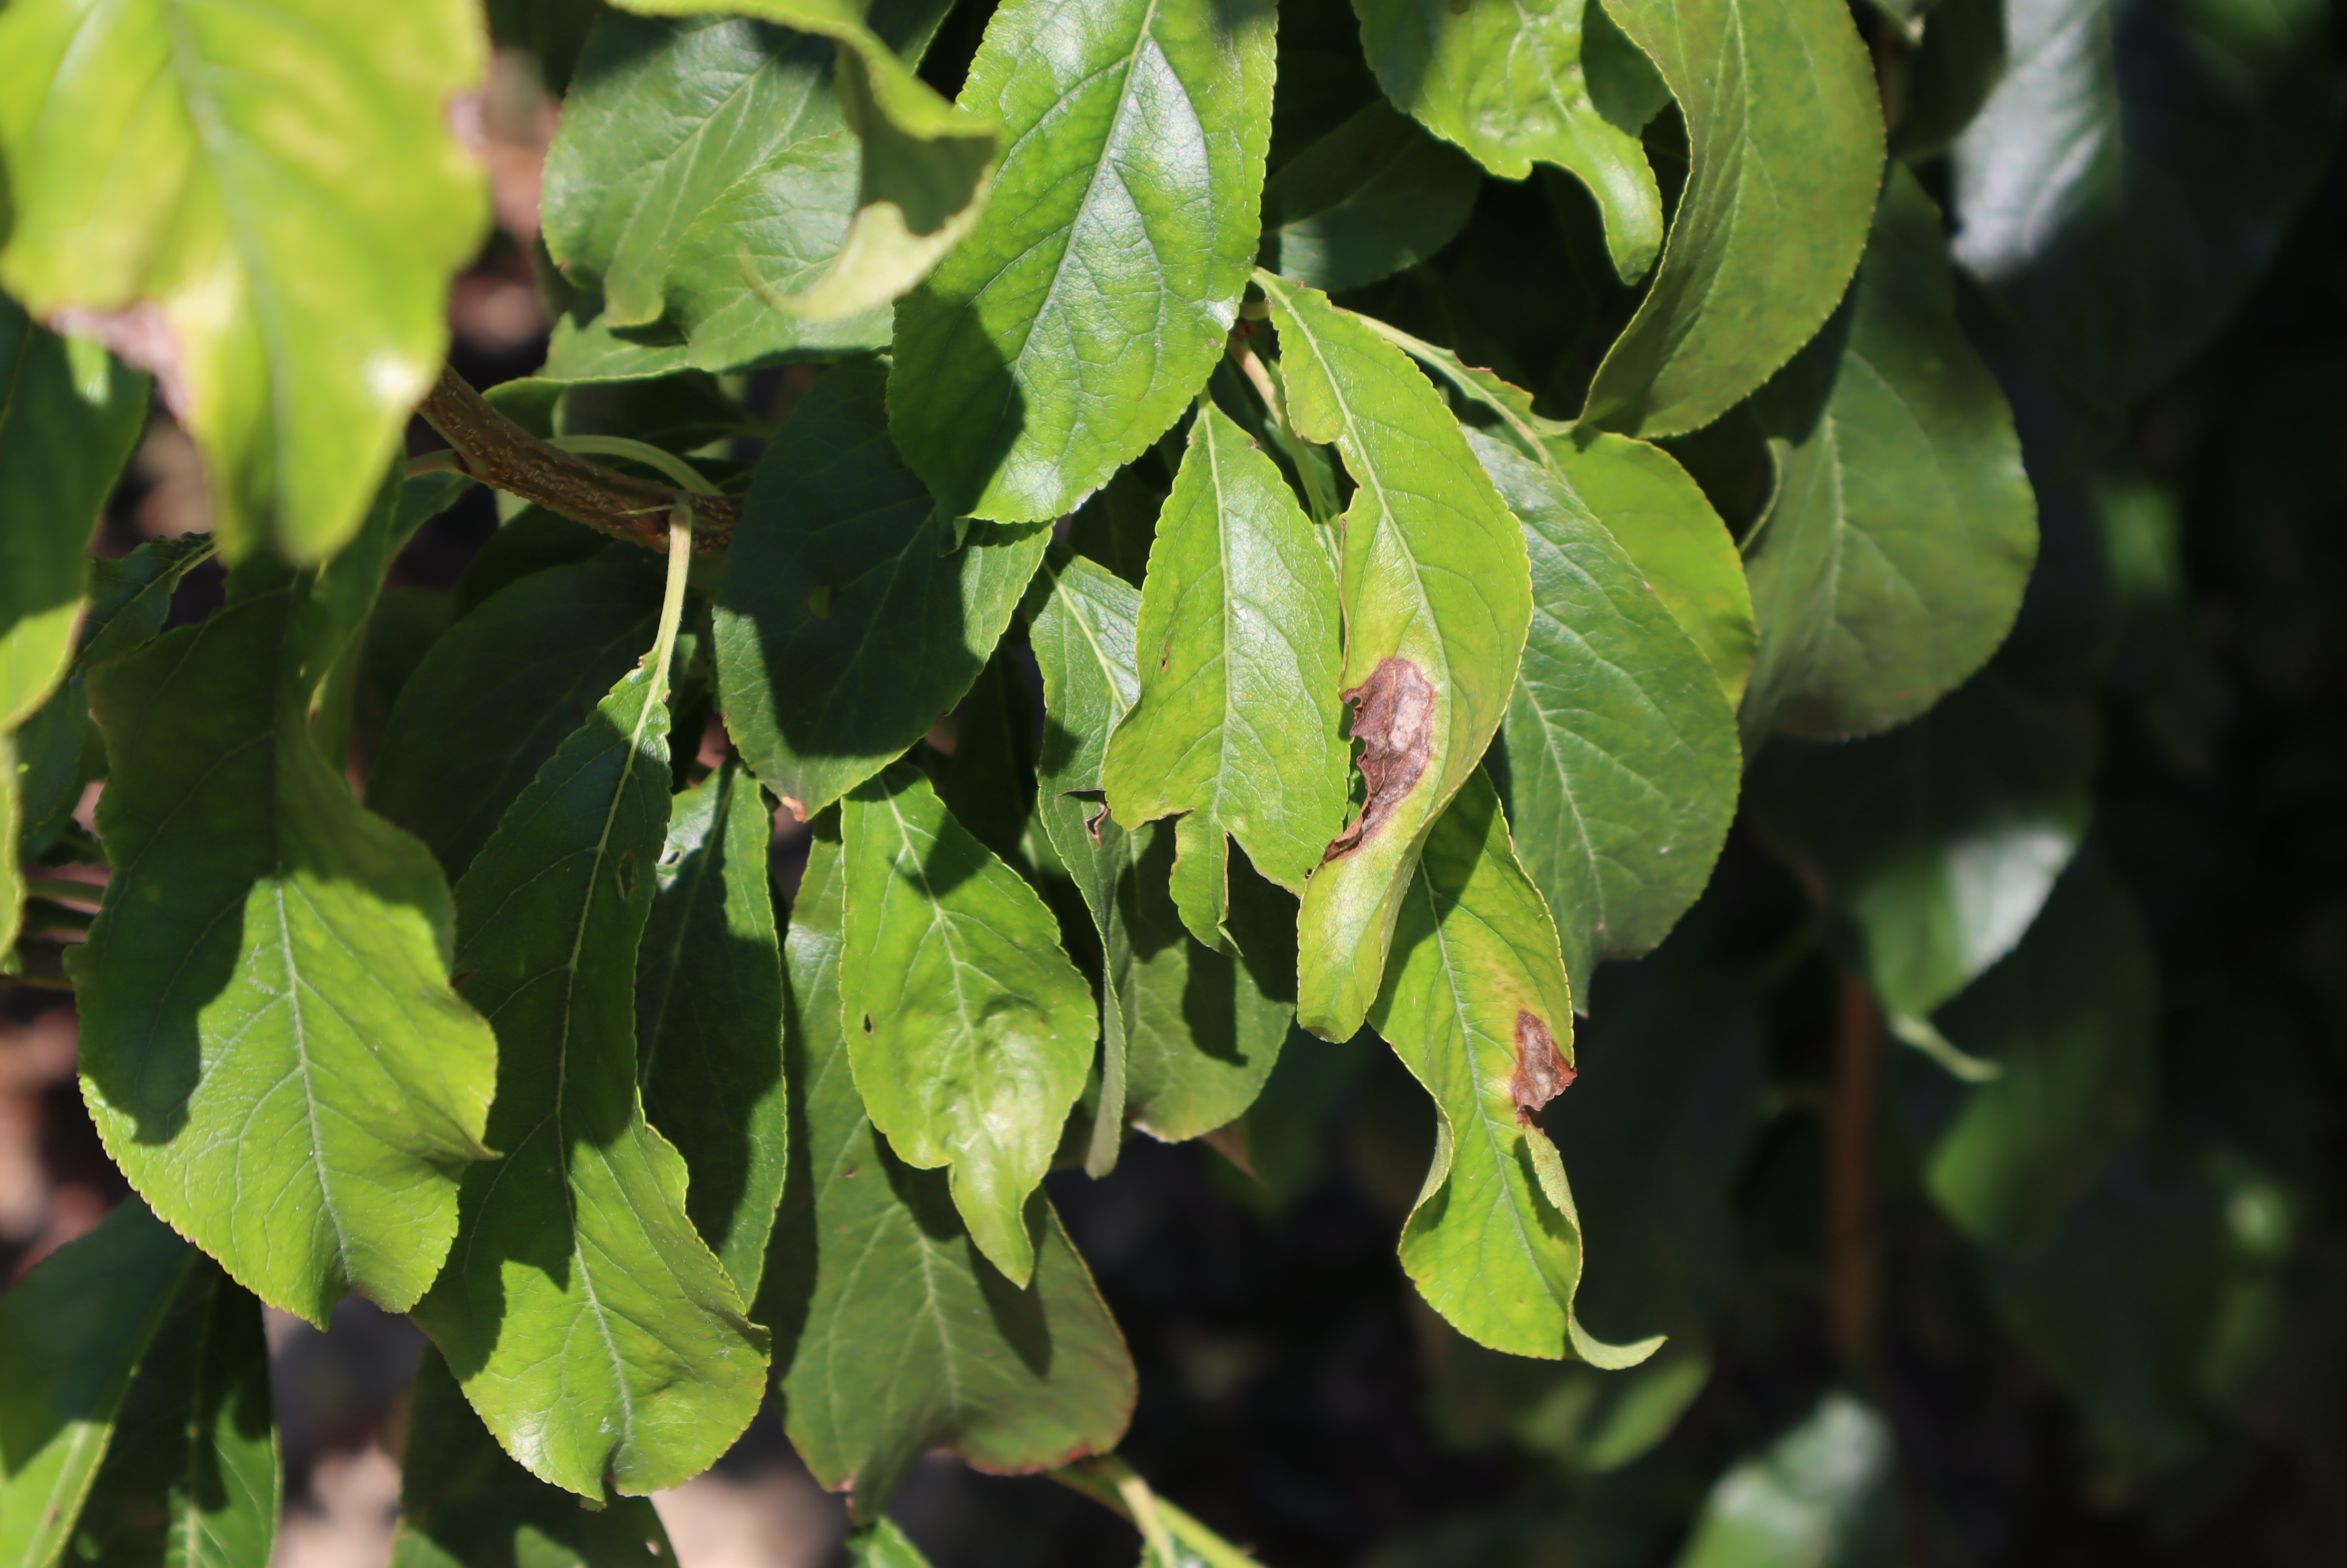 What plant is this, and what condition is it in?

plum, aphids, iron deficiency, shot hole disease
